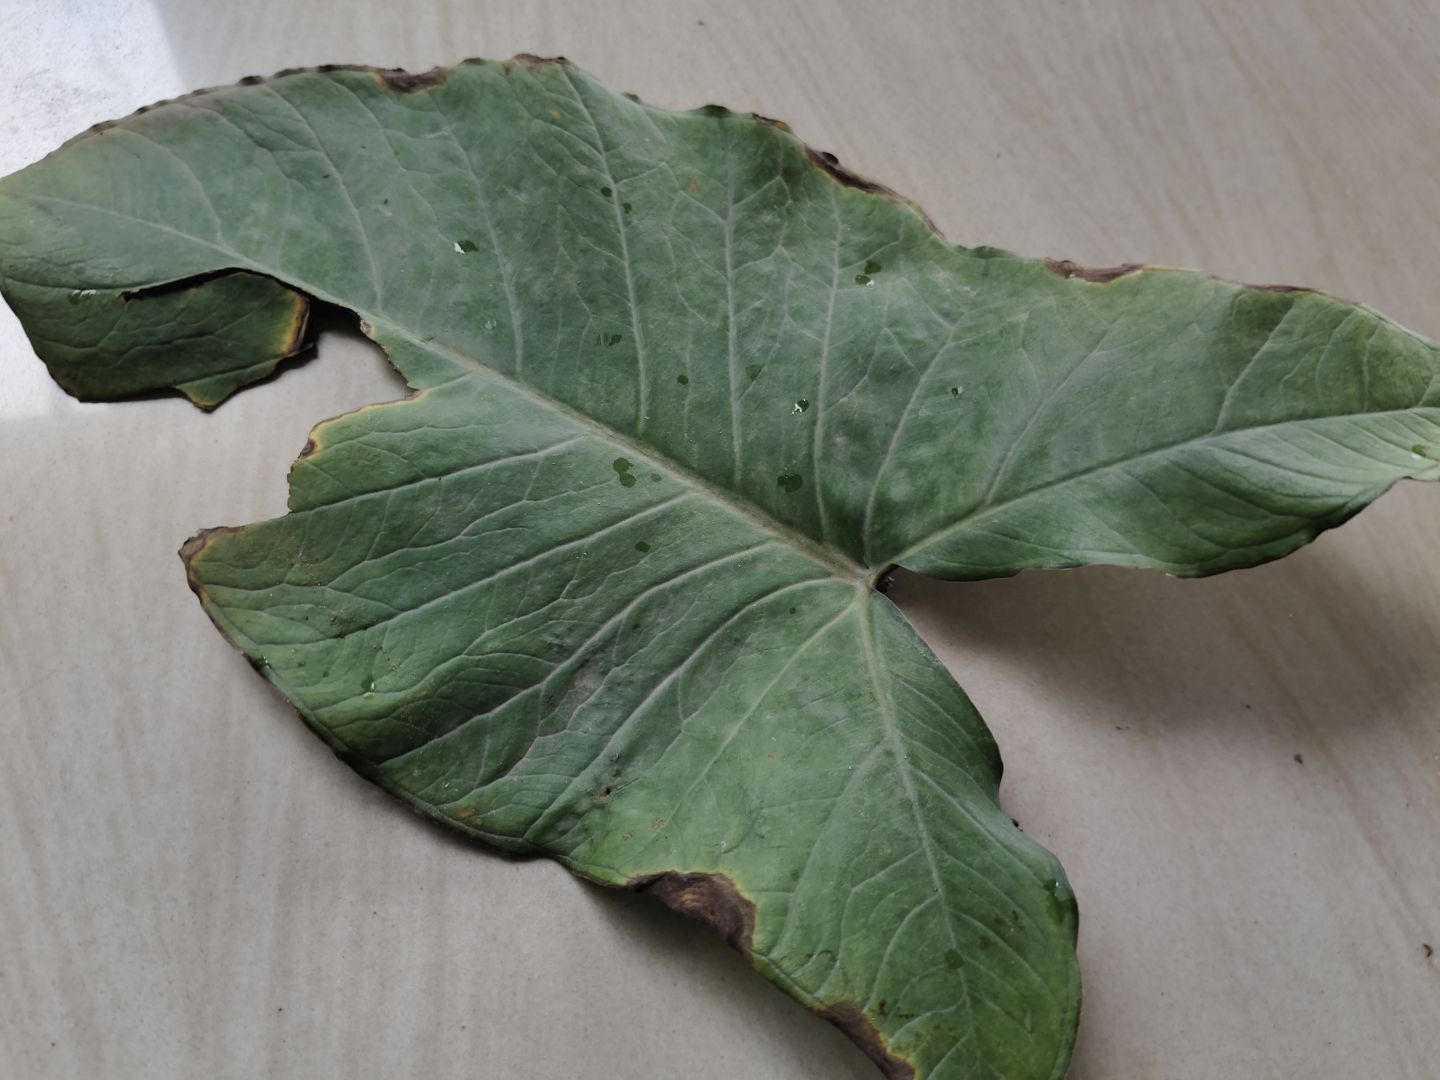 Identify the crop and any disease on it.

taro, leaf blight
